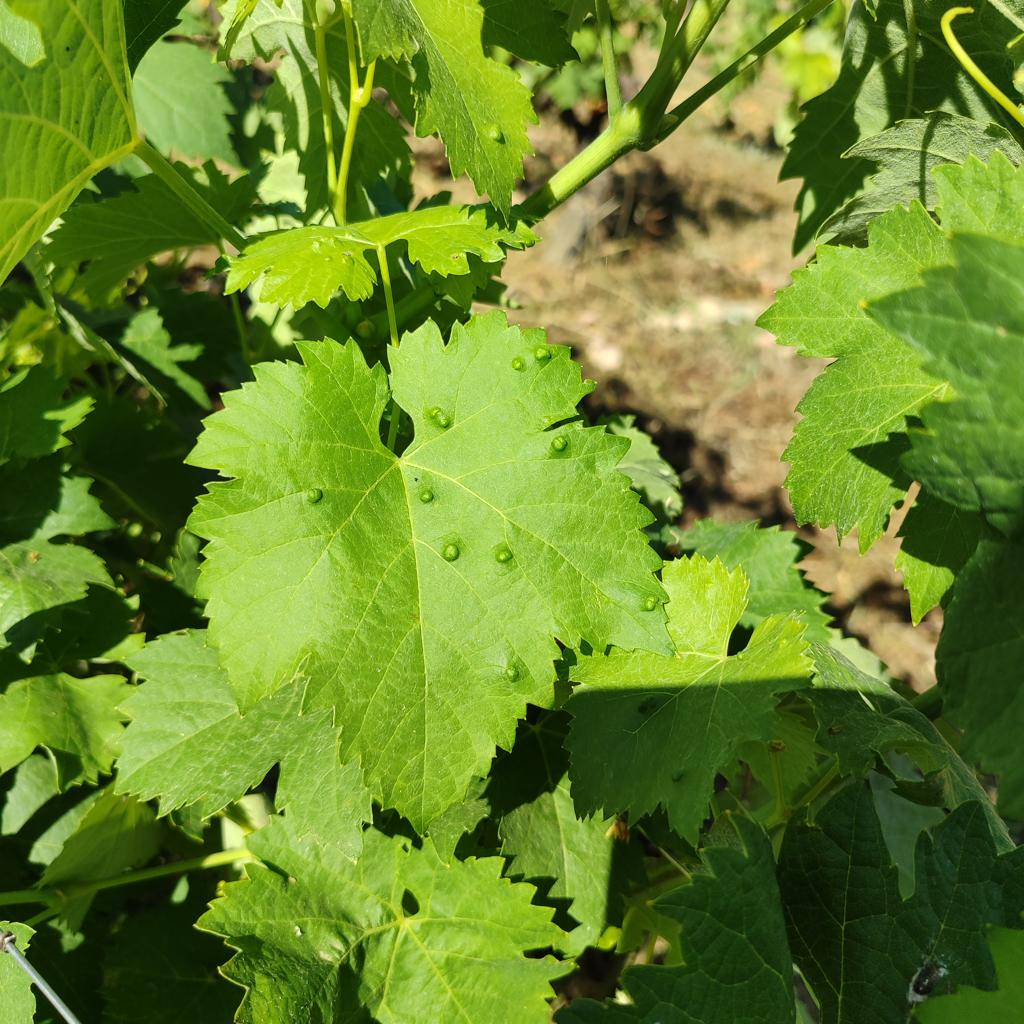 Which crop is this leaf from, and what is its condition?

grapevine, erineum mite
